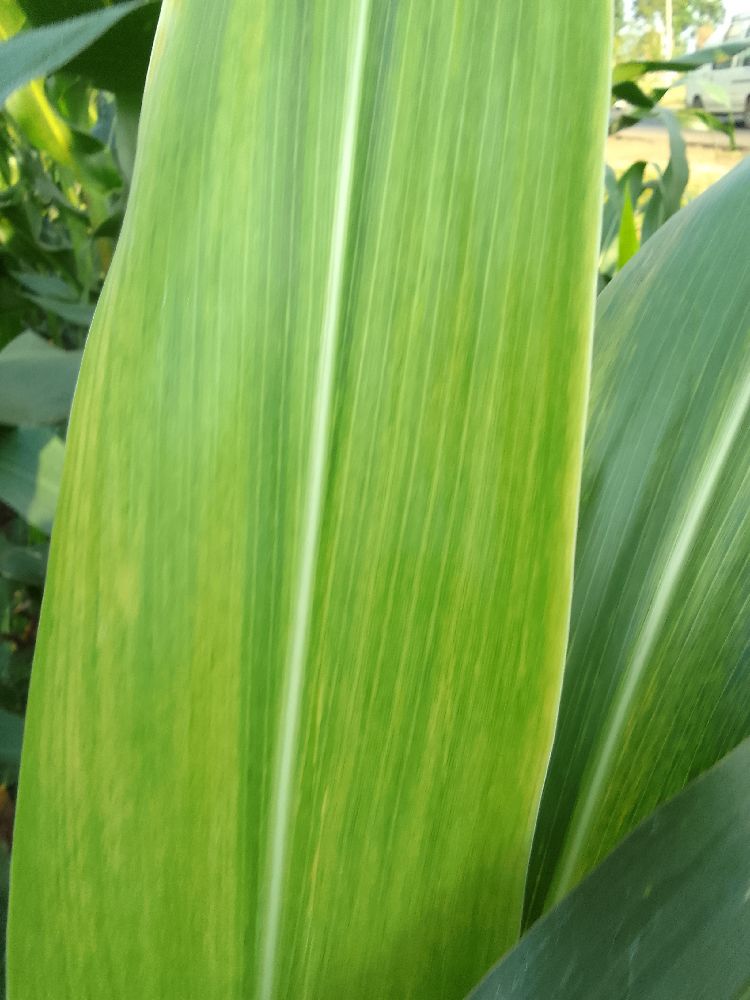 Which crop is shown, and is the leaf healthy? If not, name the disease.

maize, maize lethal necrosis
